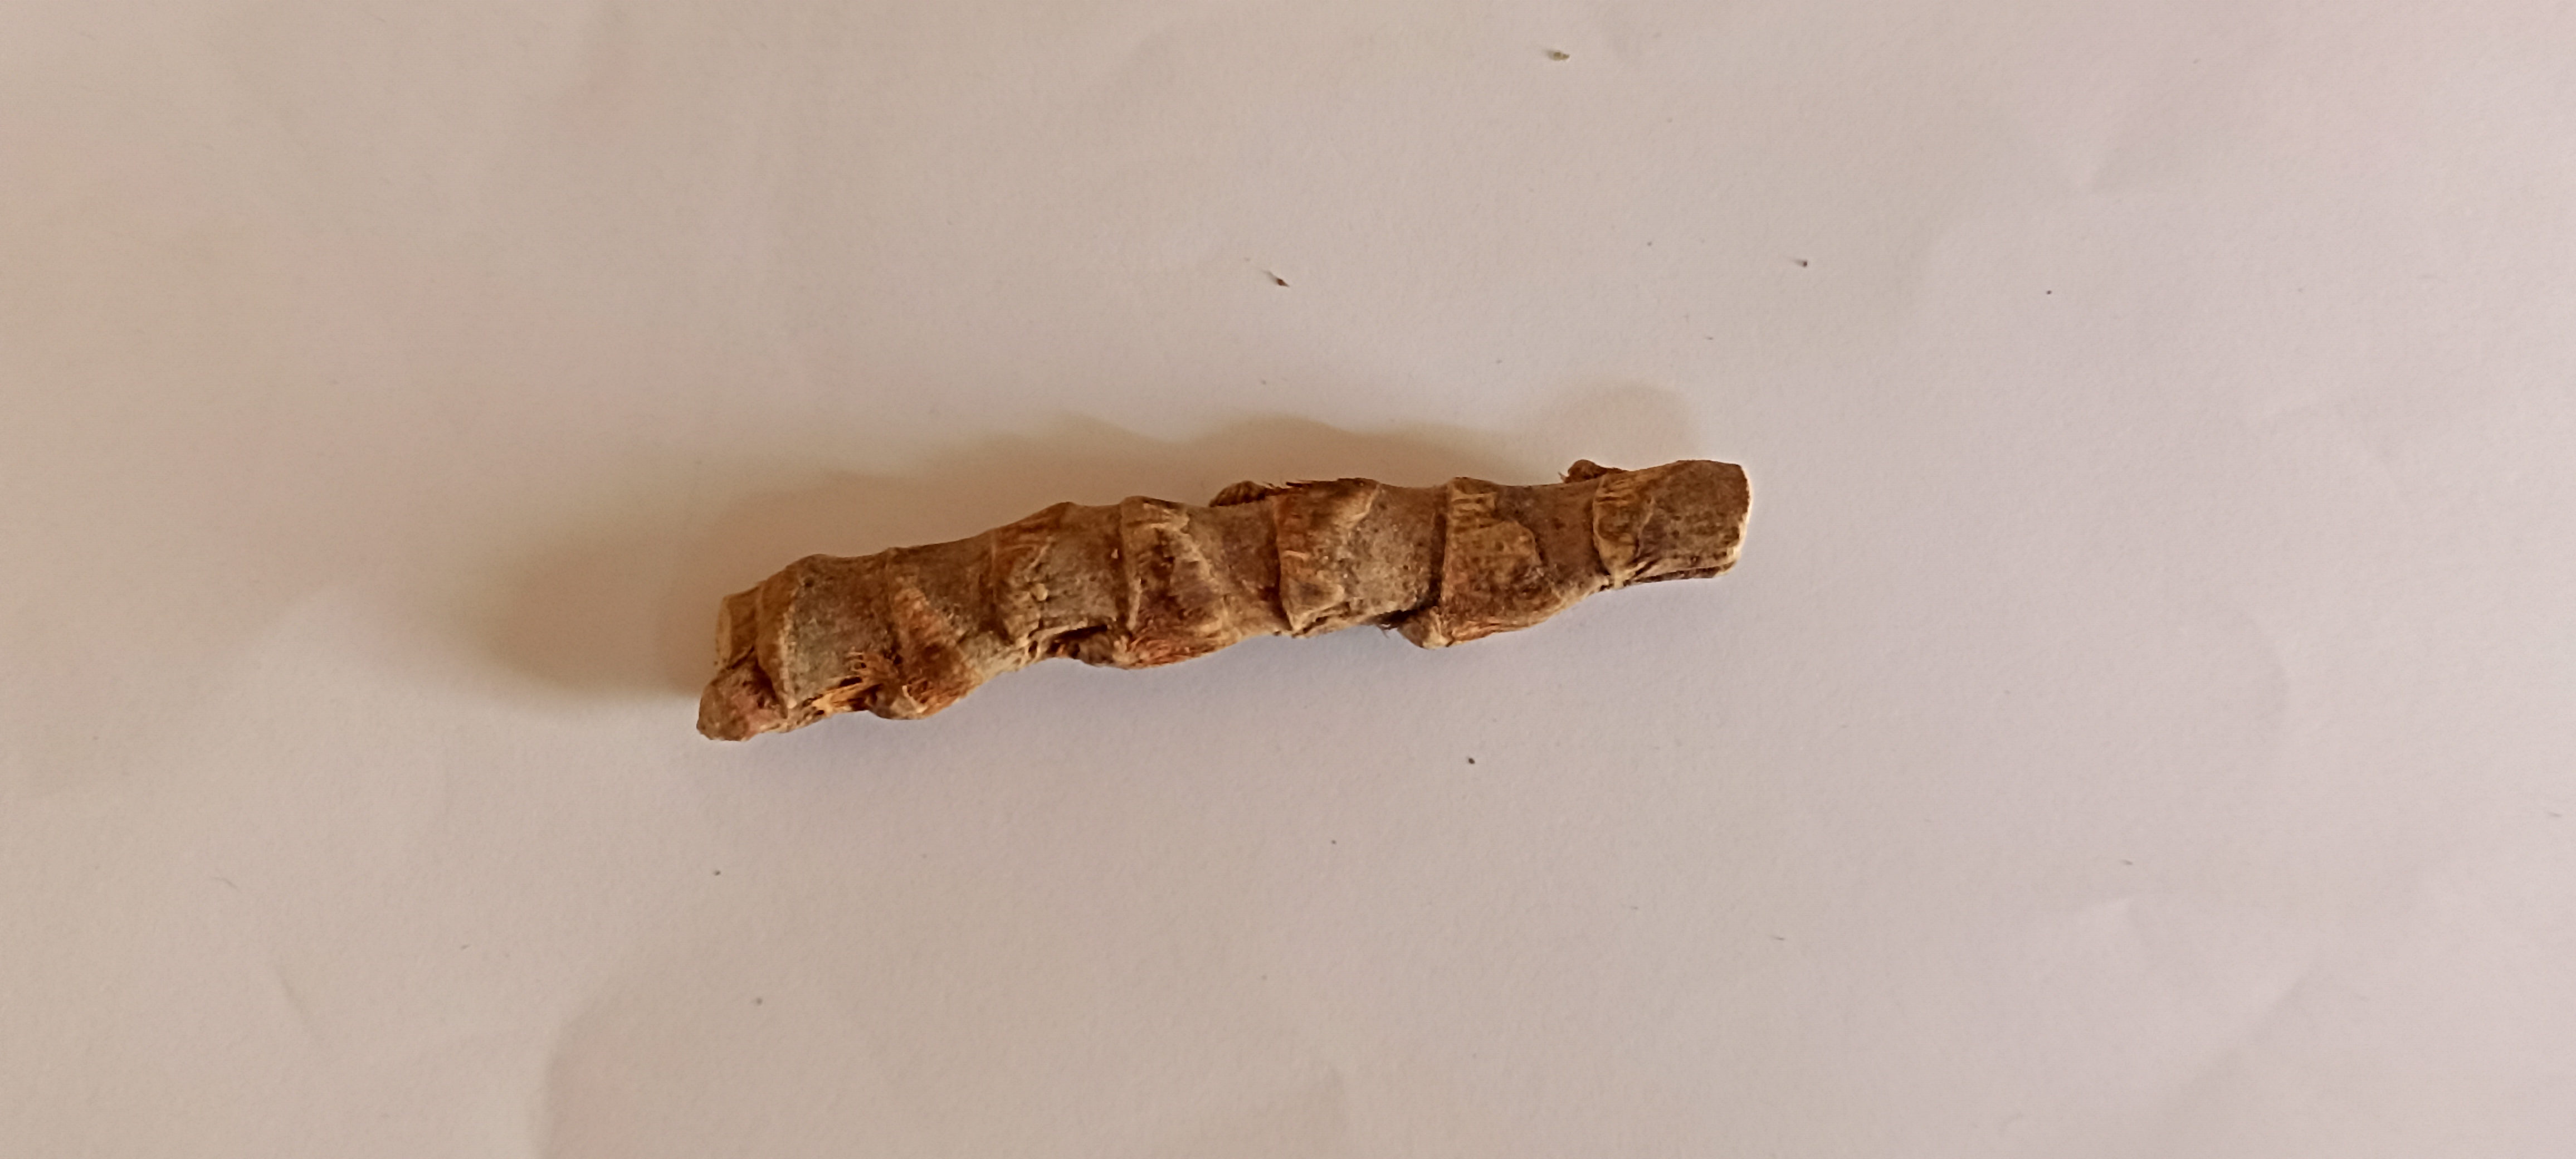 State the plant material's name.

vekhand
